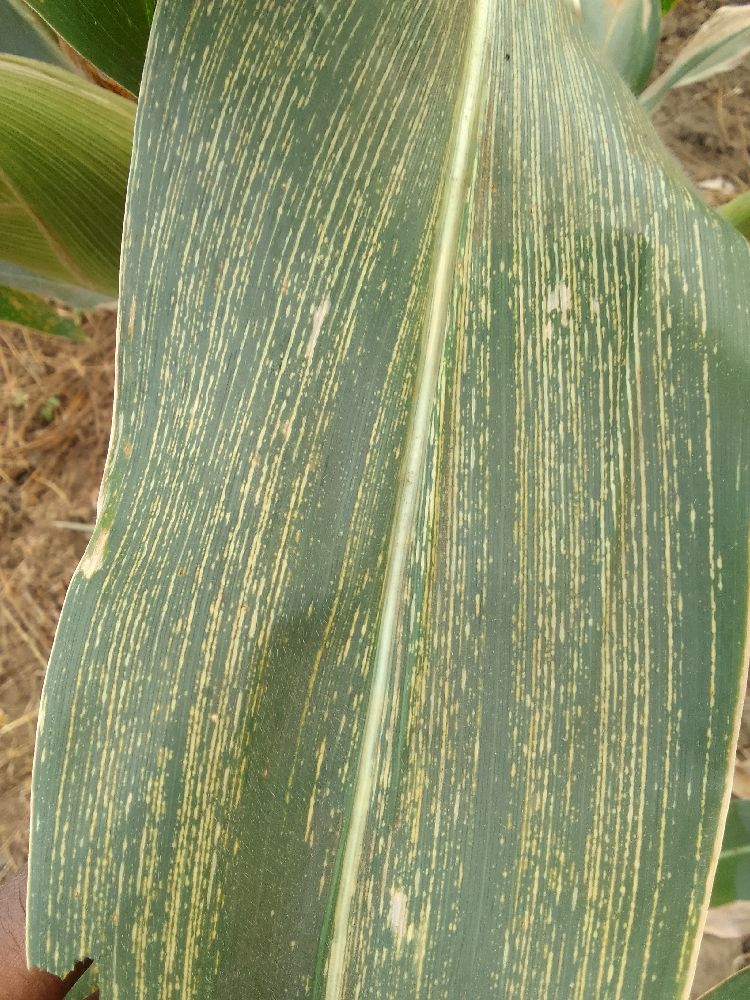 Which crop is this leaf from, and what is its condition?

maize, maize streak virus
